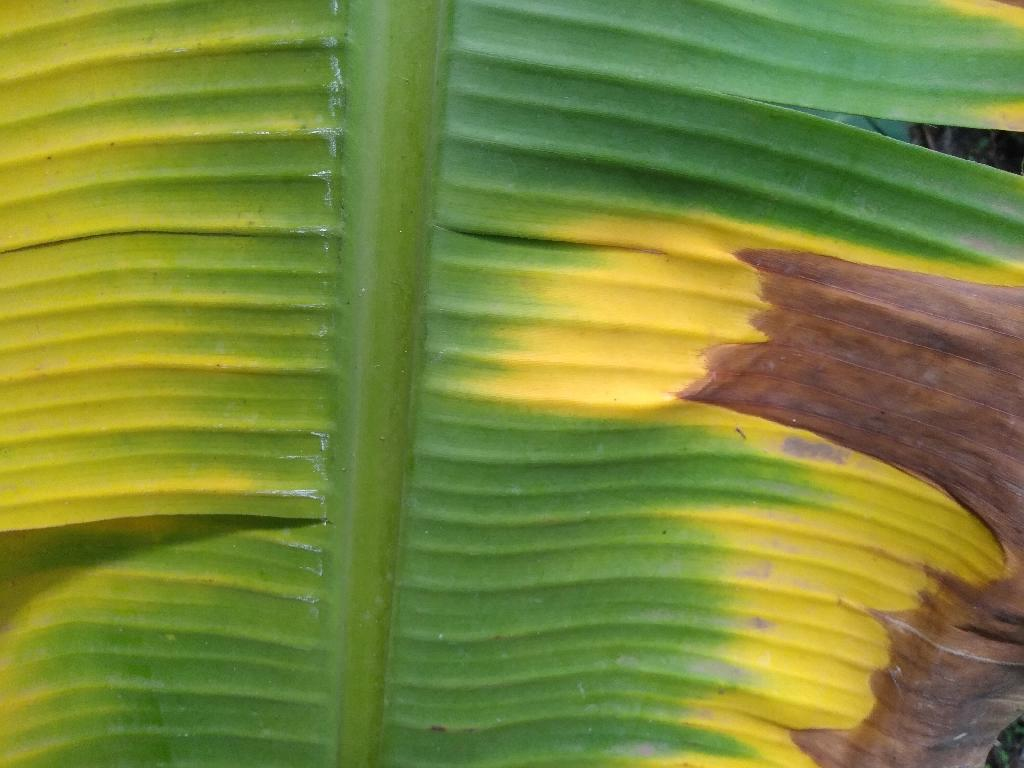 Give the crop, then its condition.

banana, fusarium wilt race 1
